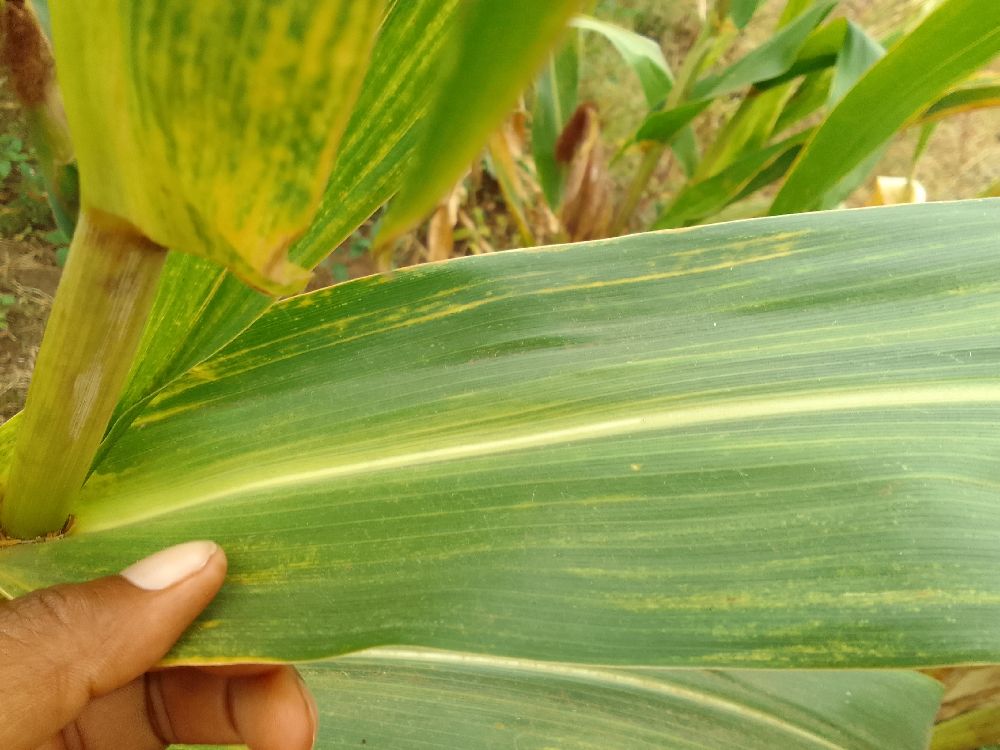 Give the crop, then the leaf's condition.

maize, maize lethal necrosis
